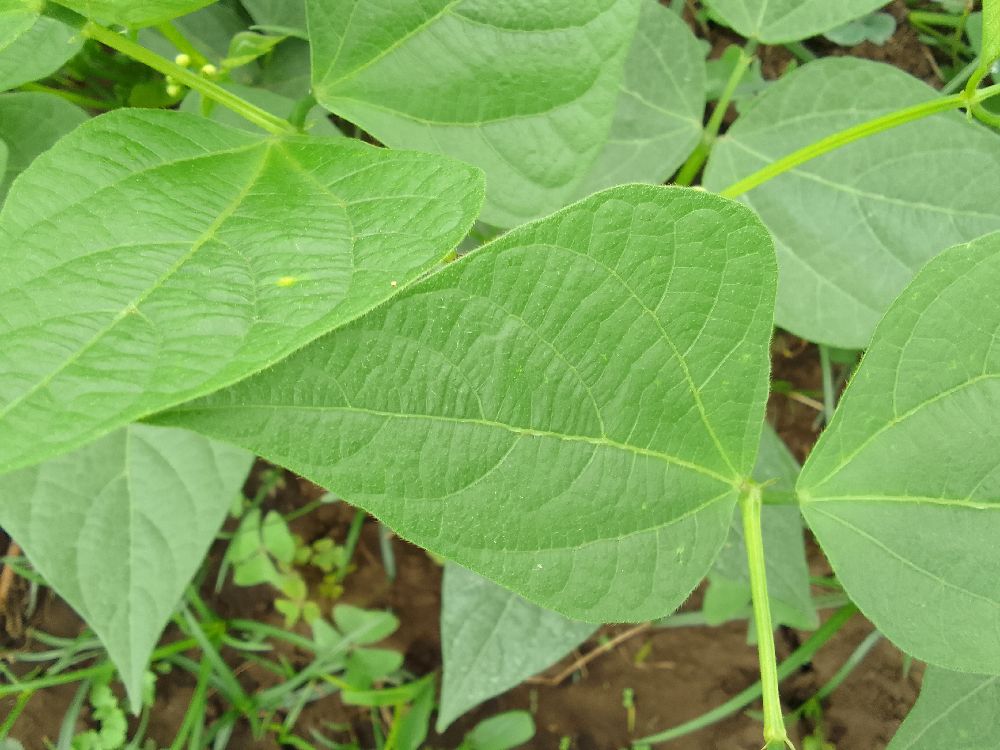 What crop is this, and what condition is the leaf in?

common bean, healthy
